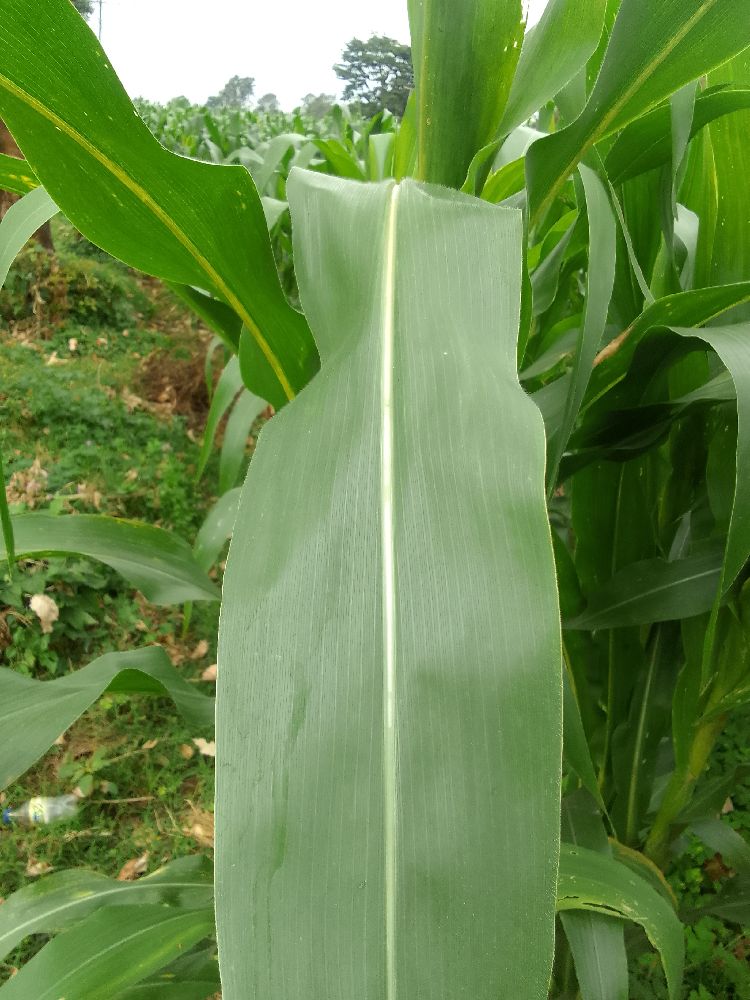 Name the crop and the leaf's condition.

maize, healthy
